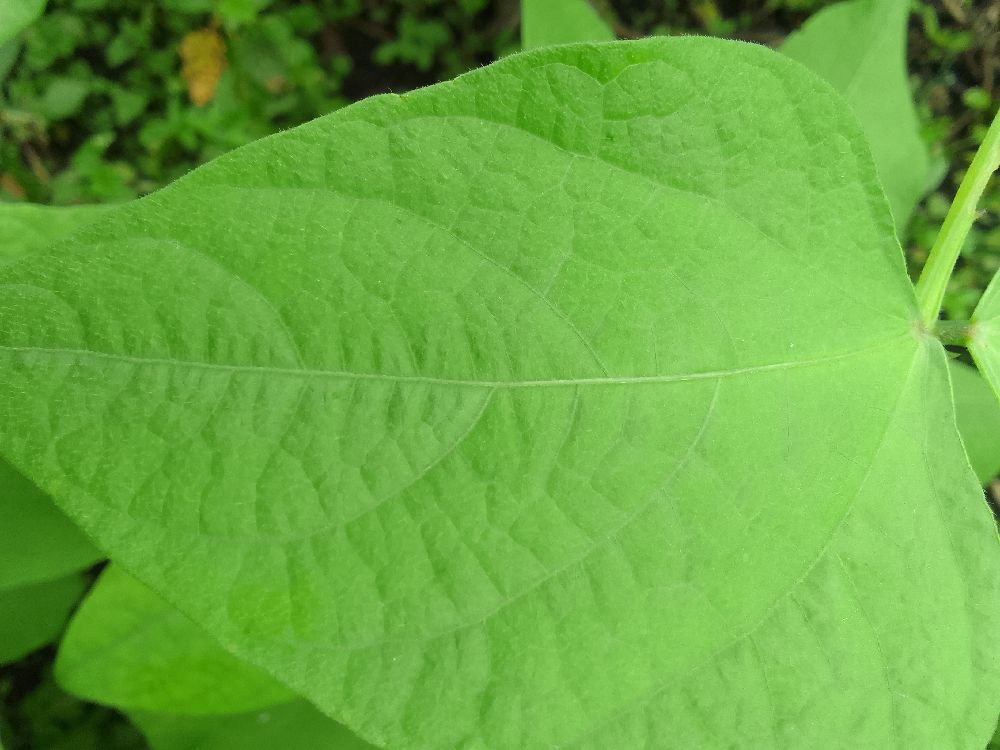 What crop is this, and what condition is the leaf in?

common bean, healthy
